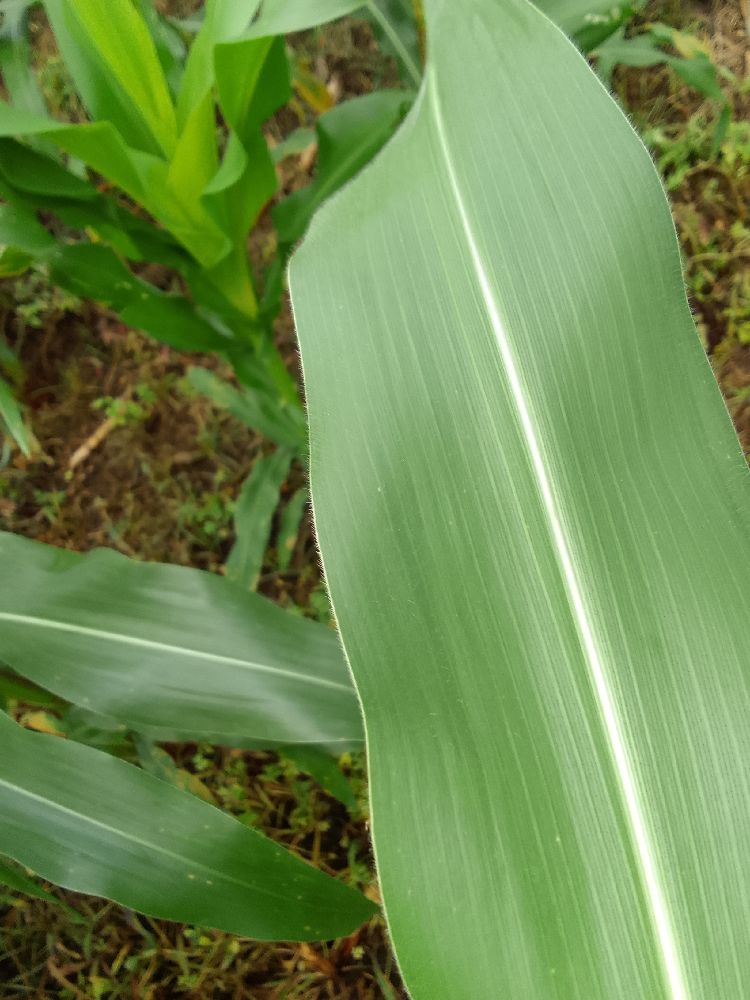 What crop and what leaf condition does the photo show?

maize, healthy
